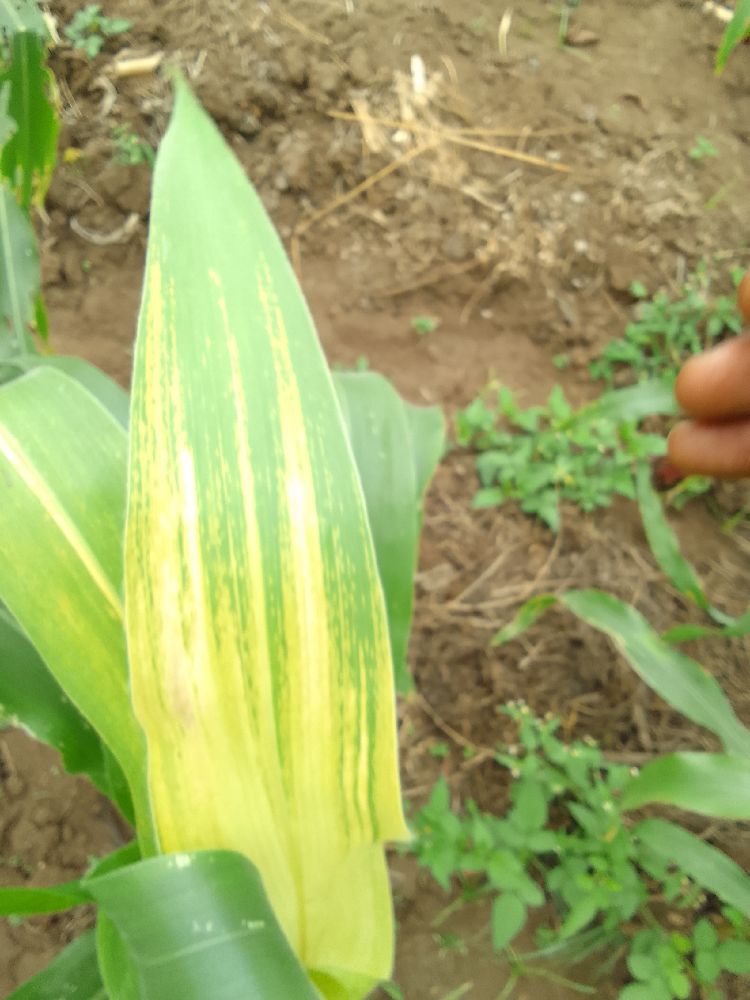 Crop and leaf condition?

maize, maize lethal necrosis
